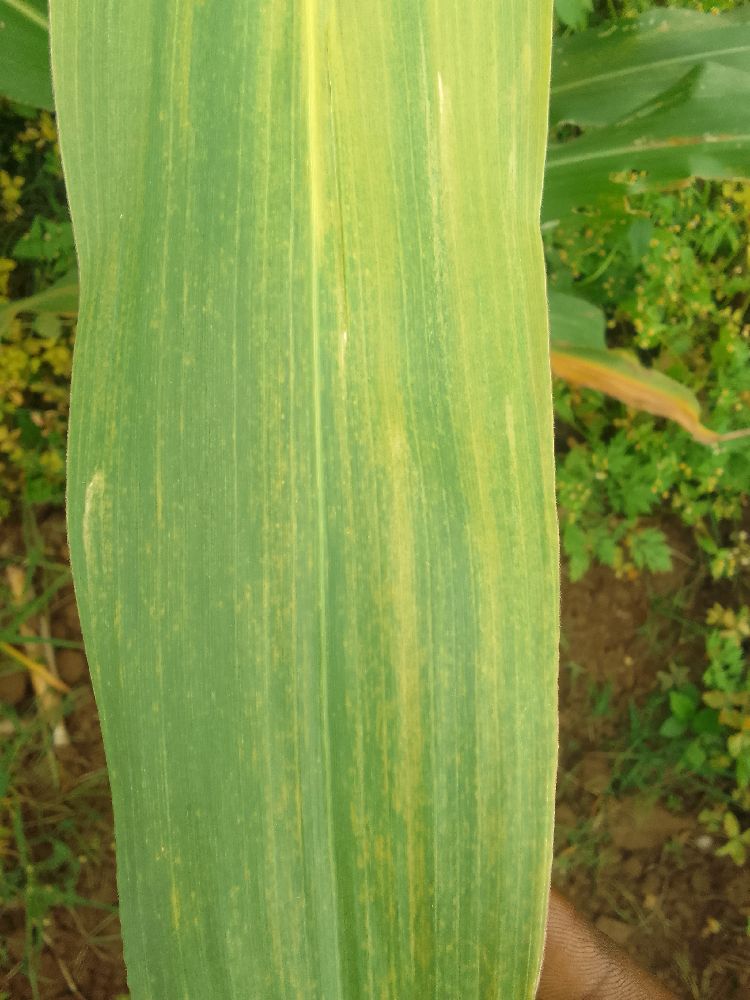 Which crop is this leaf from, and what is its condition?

maize, maize lethal necrosis
